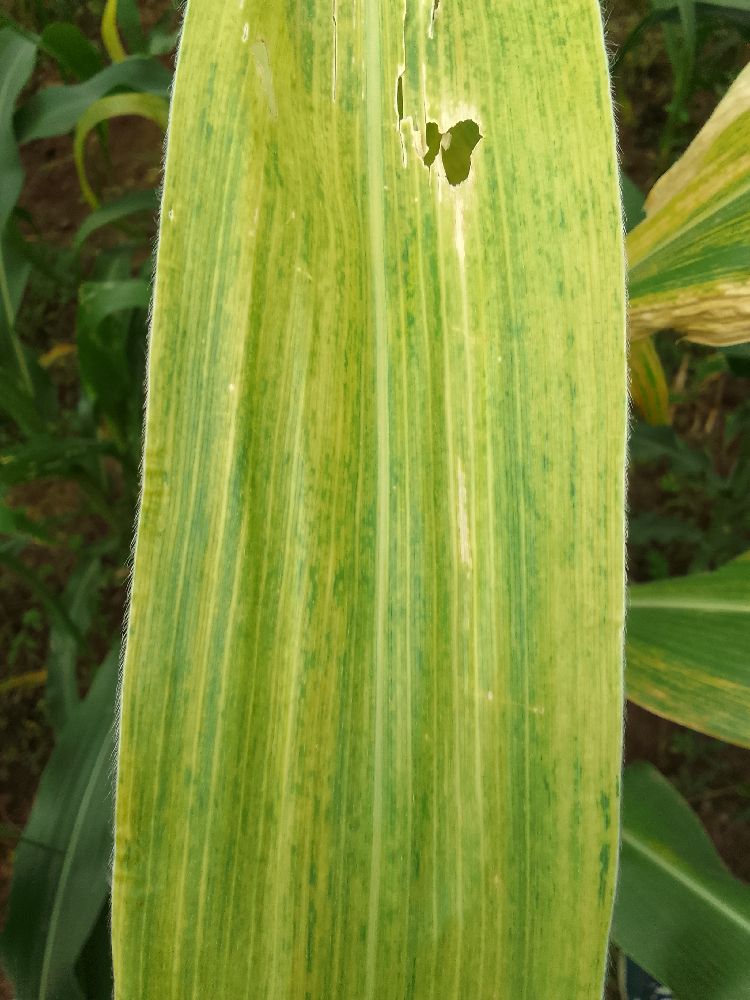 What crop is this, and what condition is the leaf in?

maize, maize lethal necrosis
